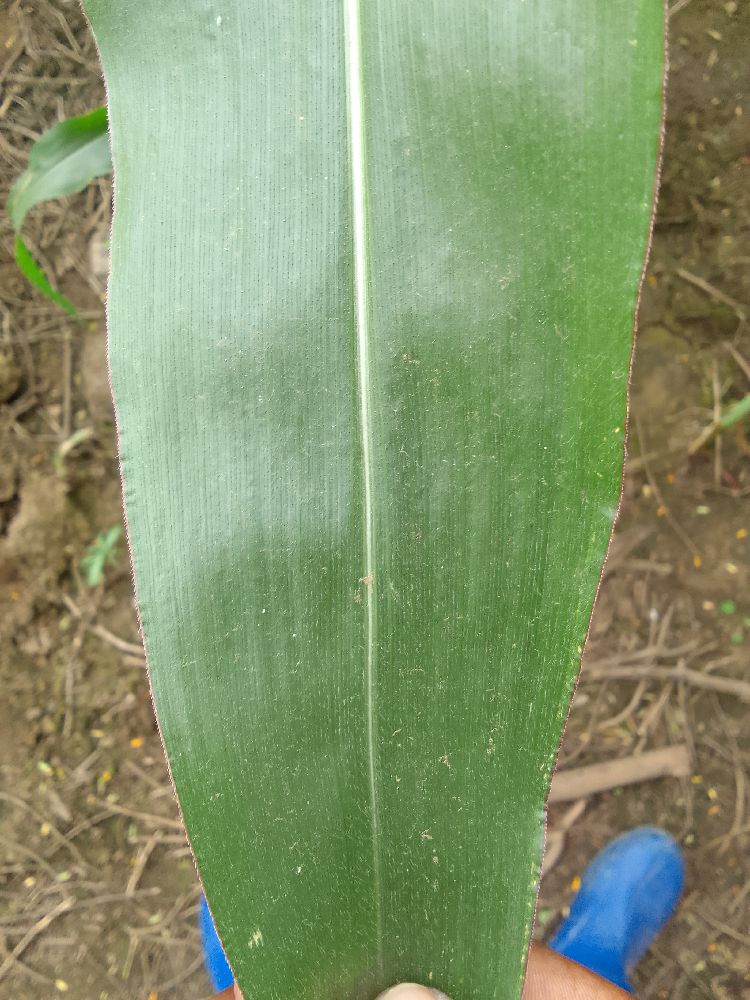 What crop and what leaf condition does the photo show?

maize, healthy
